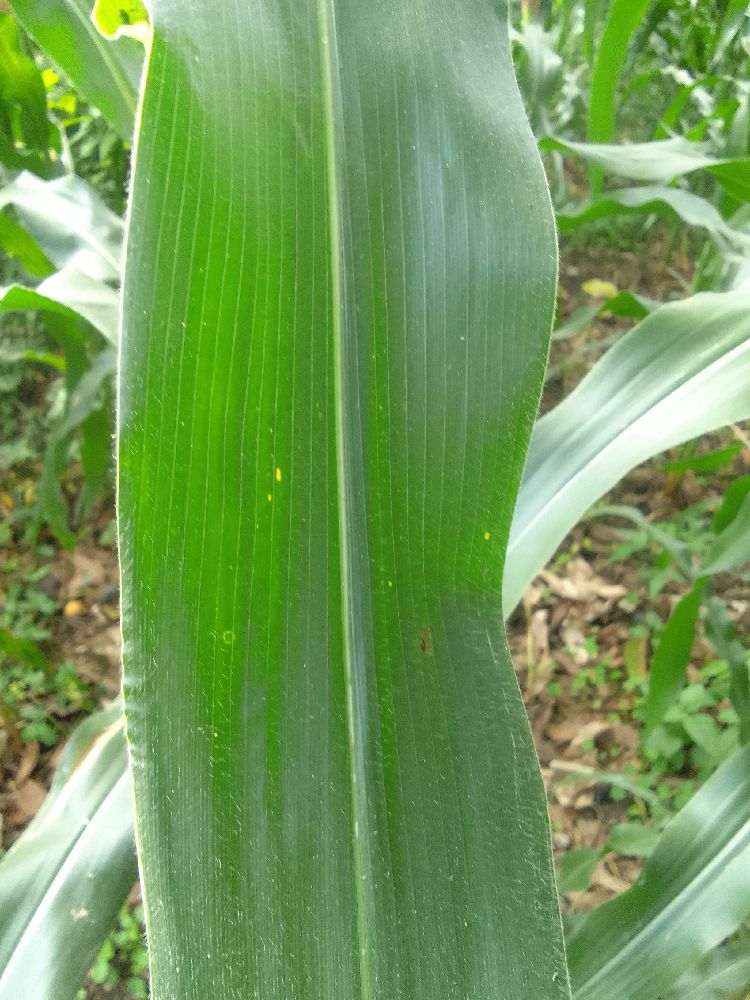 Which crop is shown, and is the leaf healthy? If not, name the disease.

maize, healthy
